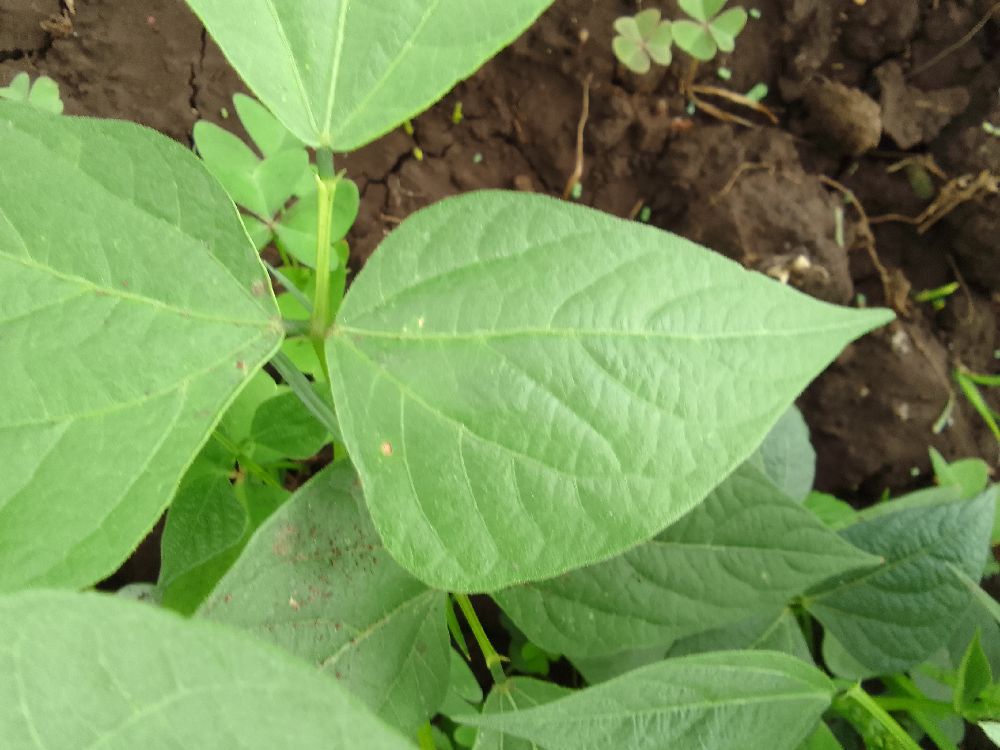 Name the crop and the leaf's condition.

common bean, healthy
